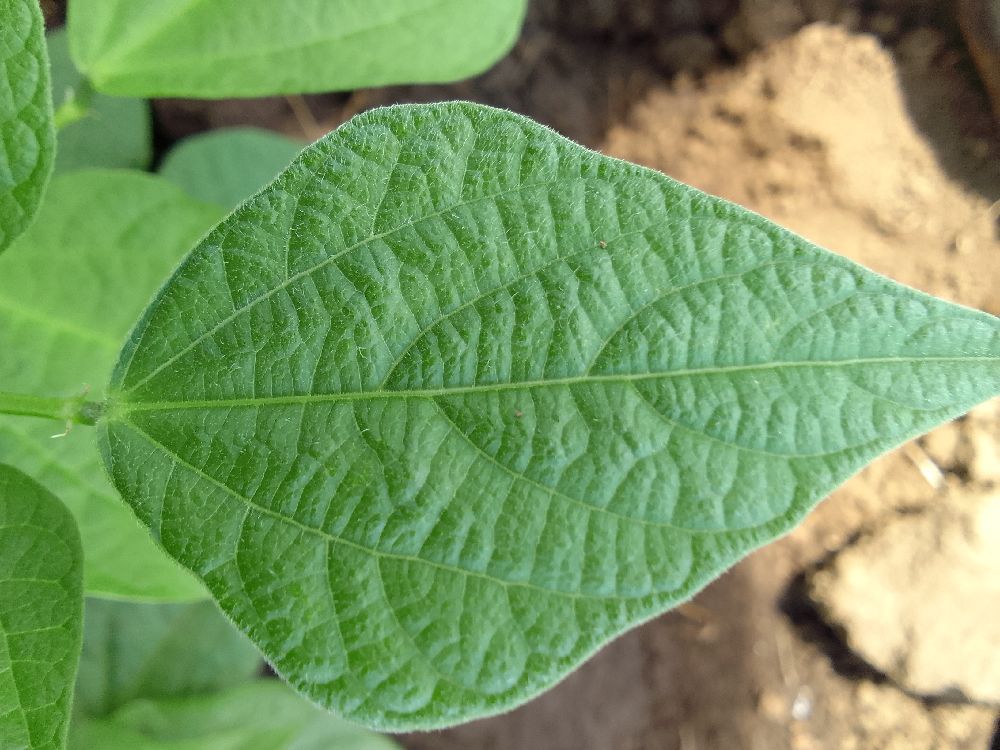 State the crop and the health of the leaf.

common bean, healthy
